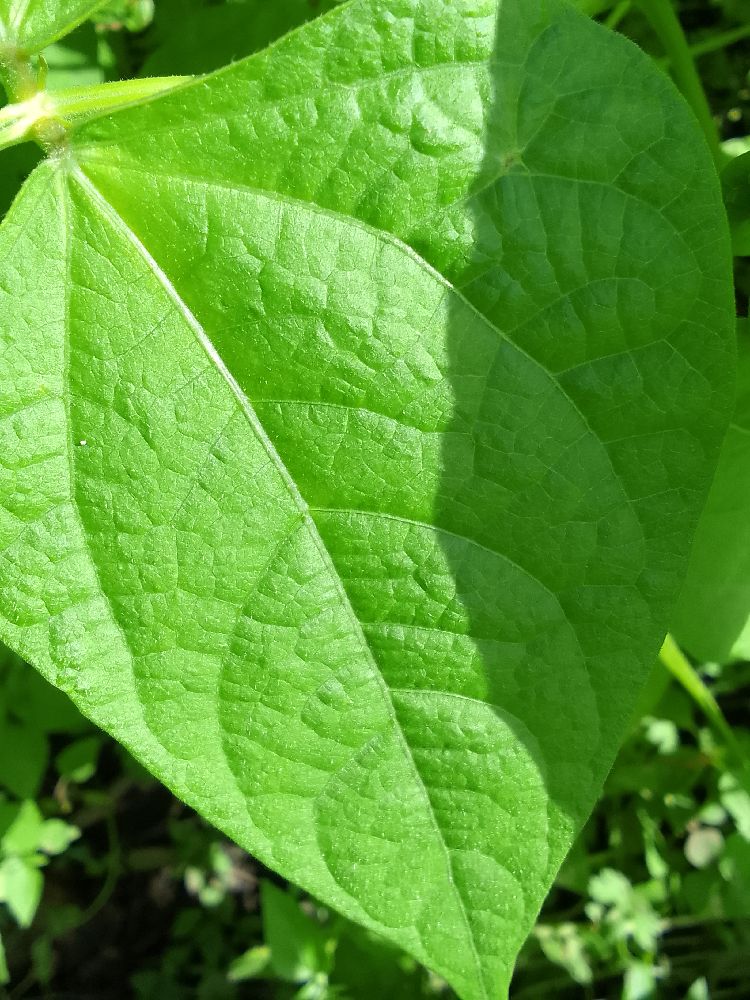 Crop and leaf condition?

common bean, healthy
